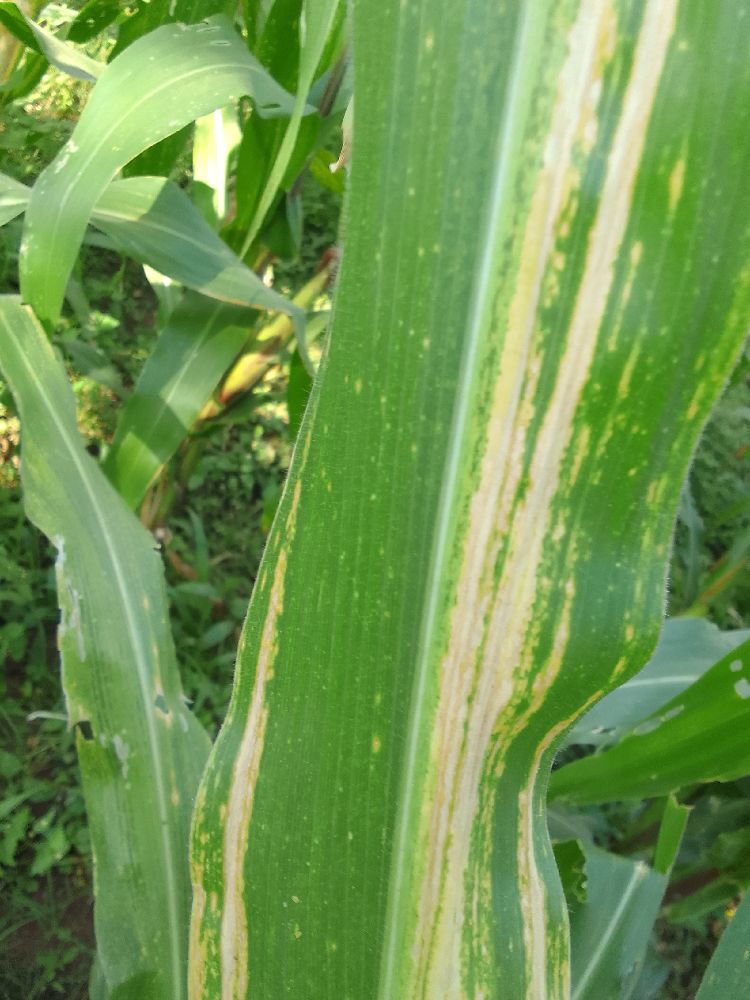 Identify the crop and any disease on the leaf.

maize, maize lethal necrosis
